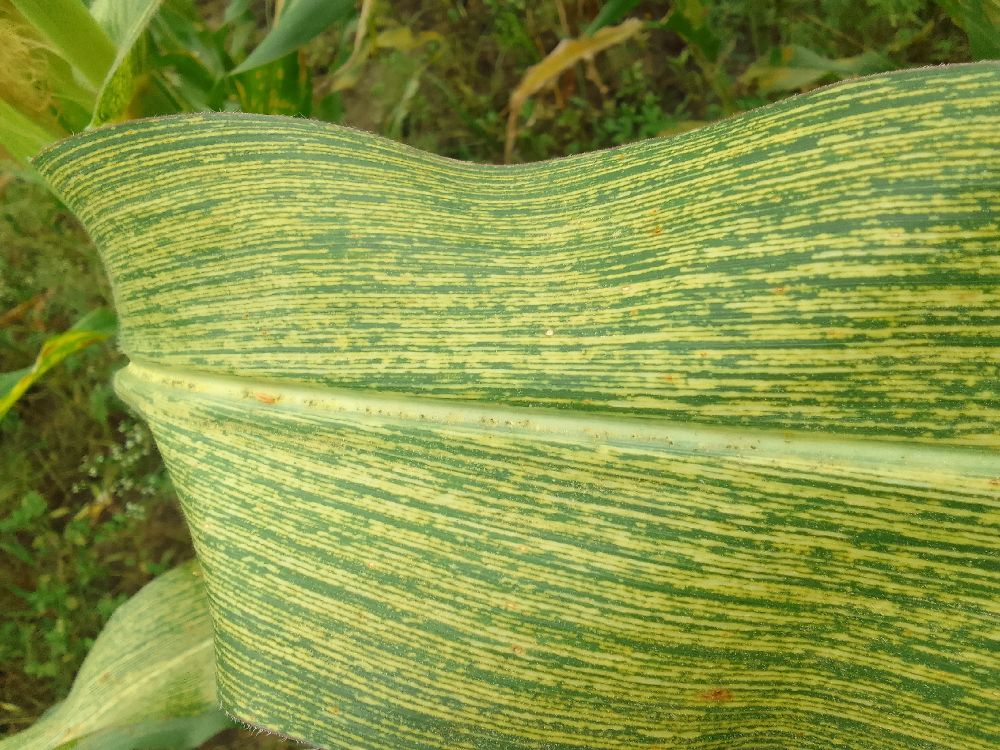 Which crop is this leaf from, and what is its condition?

maize, maize streak virus
